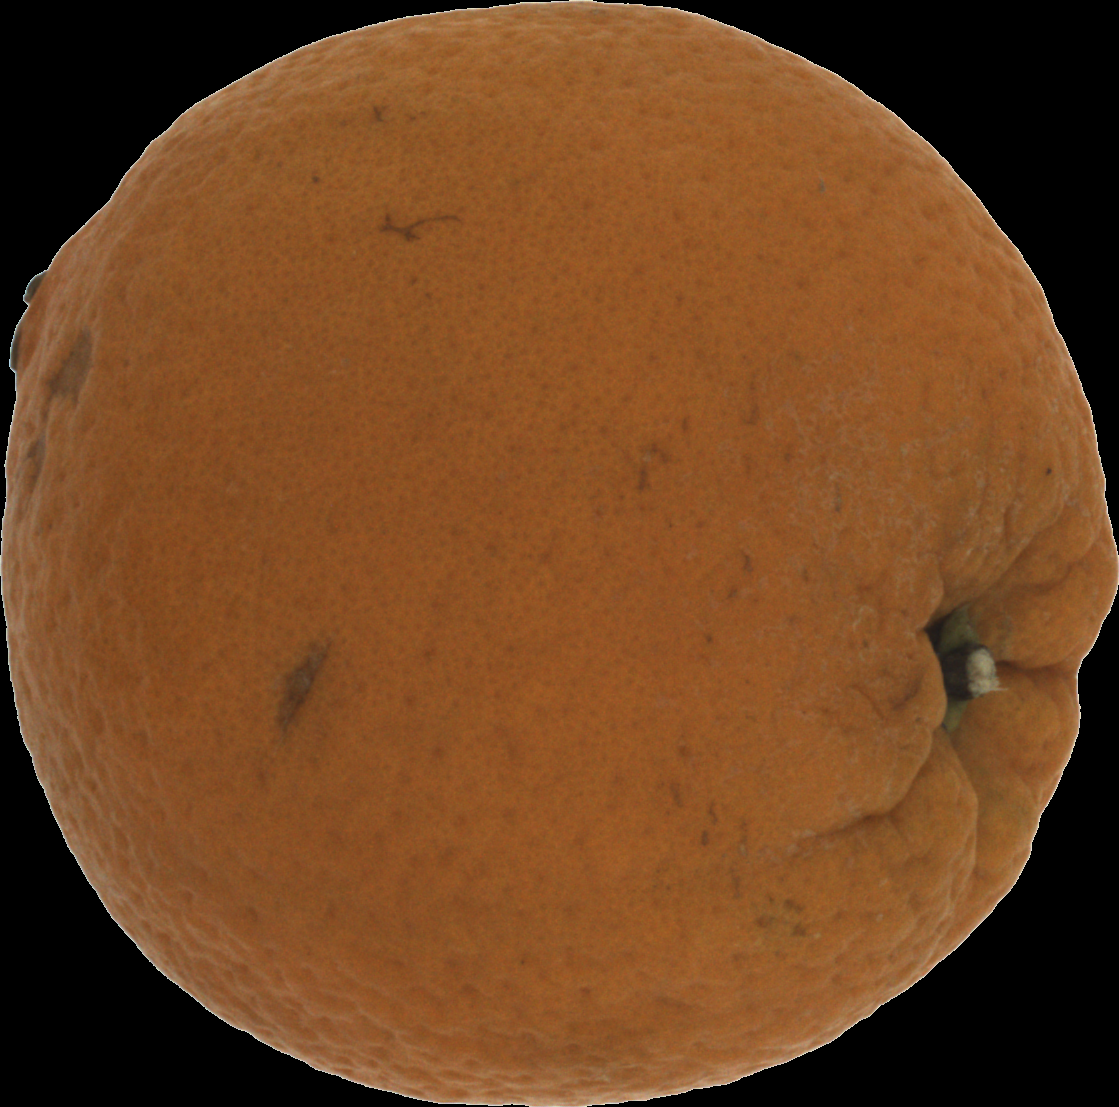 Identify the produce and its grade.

orange, bad
